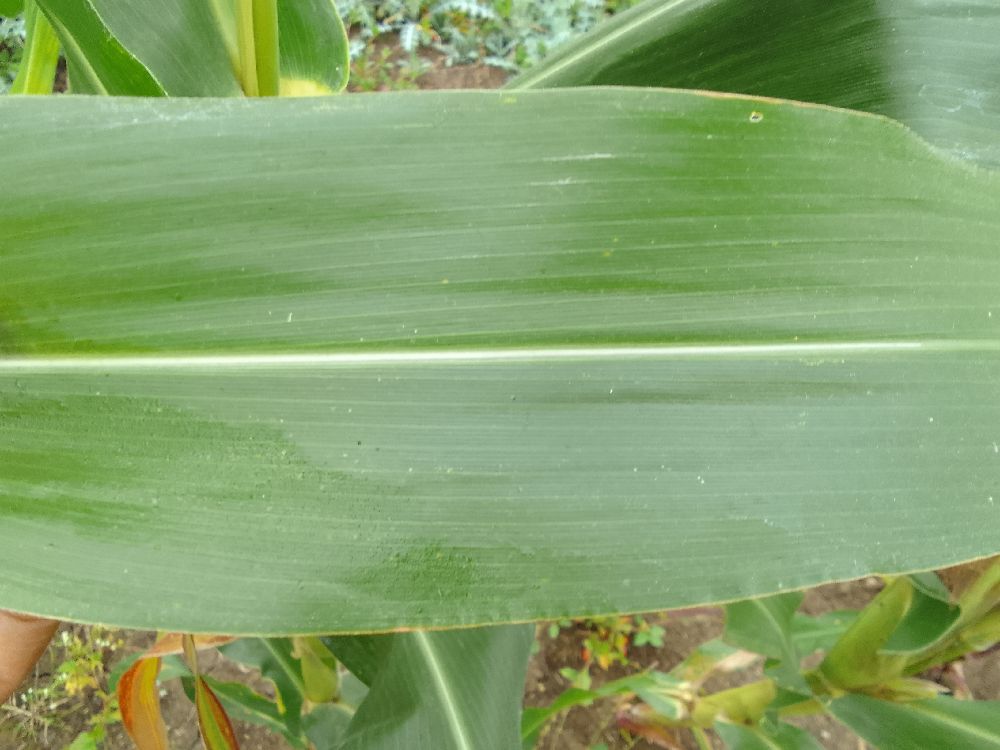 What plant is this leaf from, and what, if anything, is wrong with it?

maize, healthy
